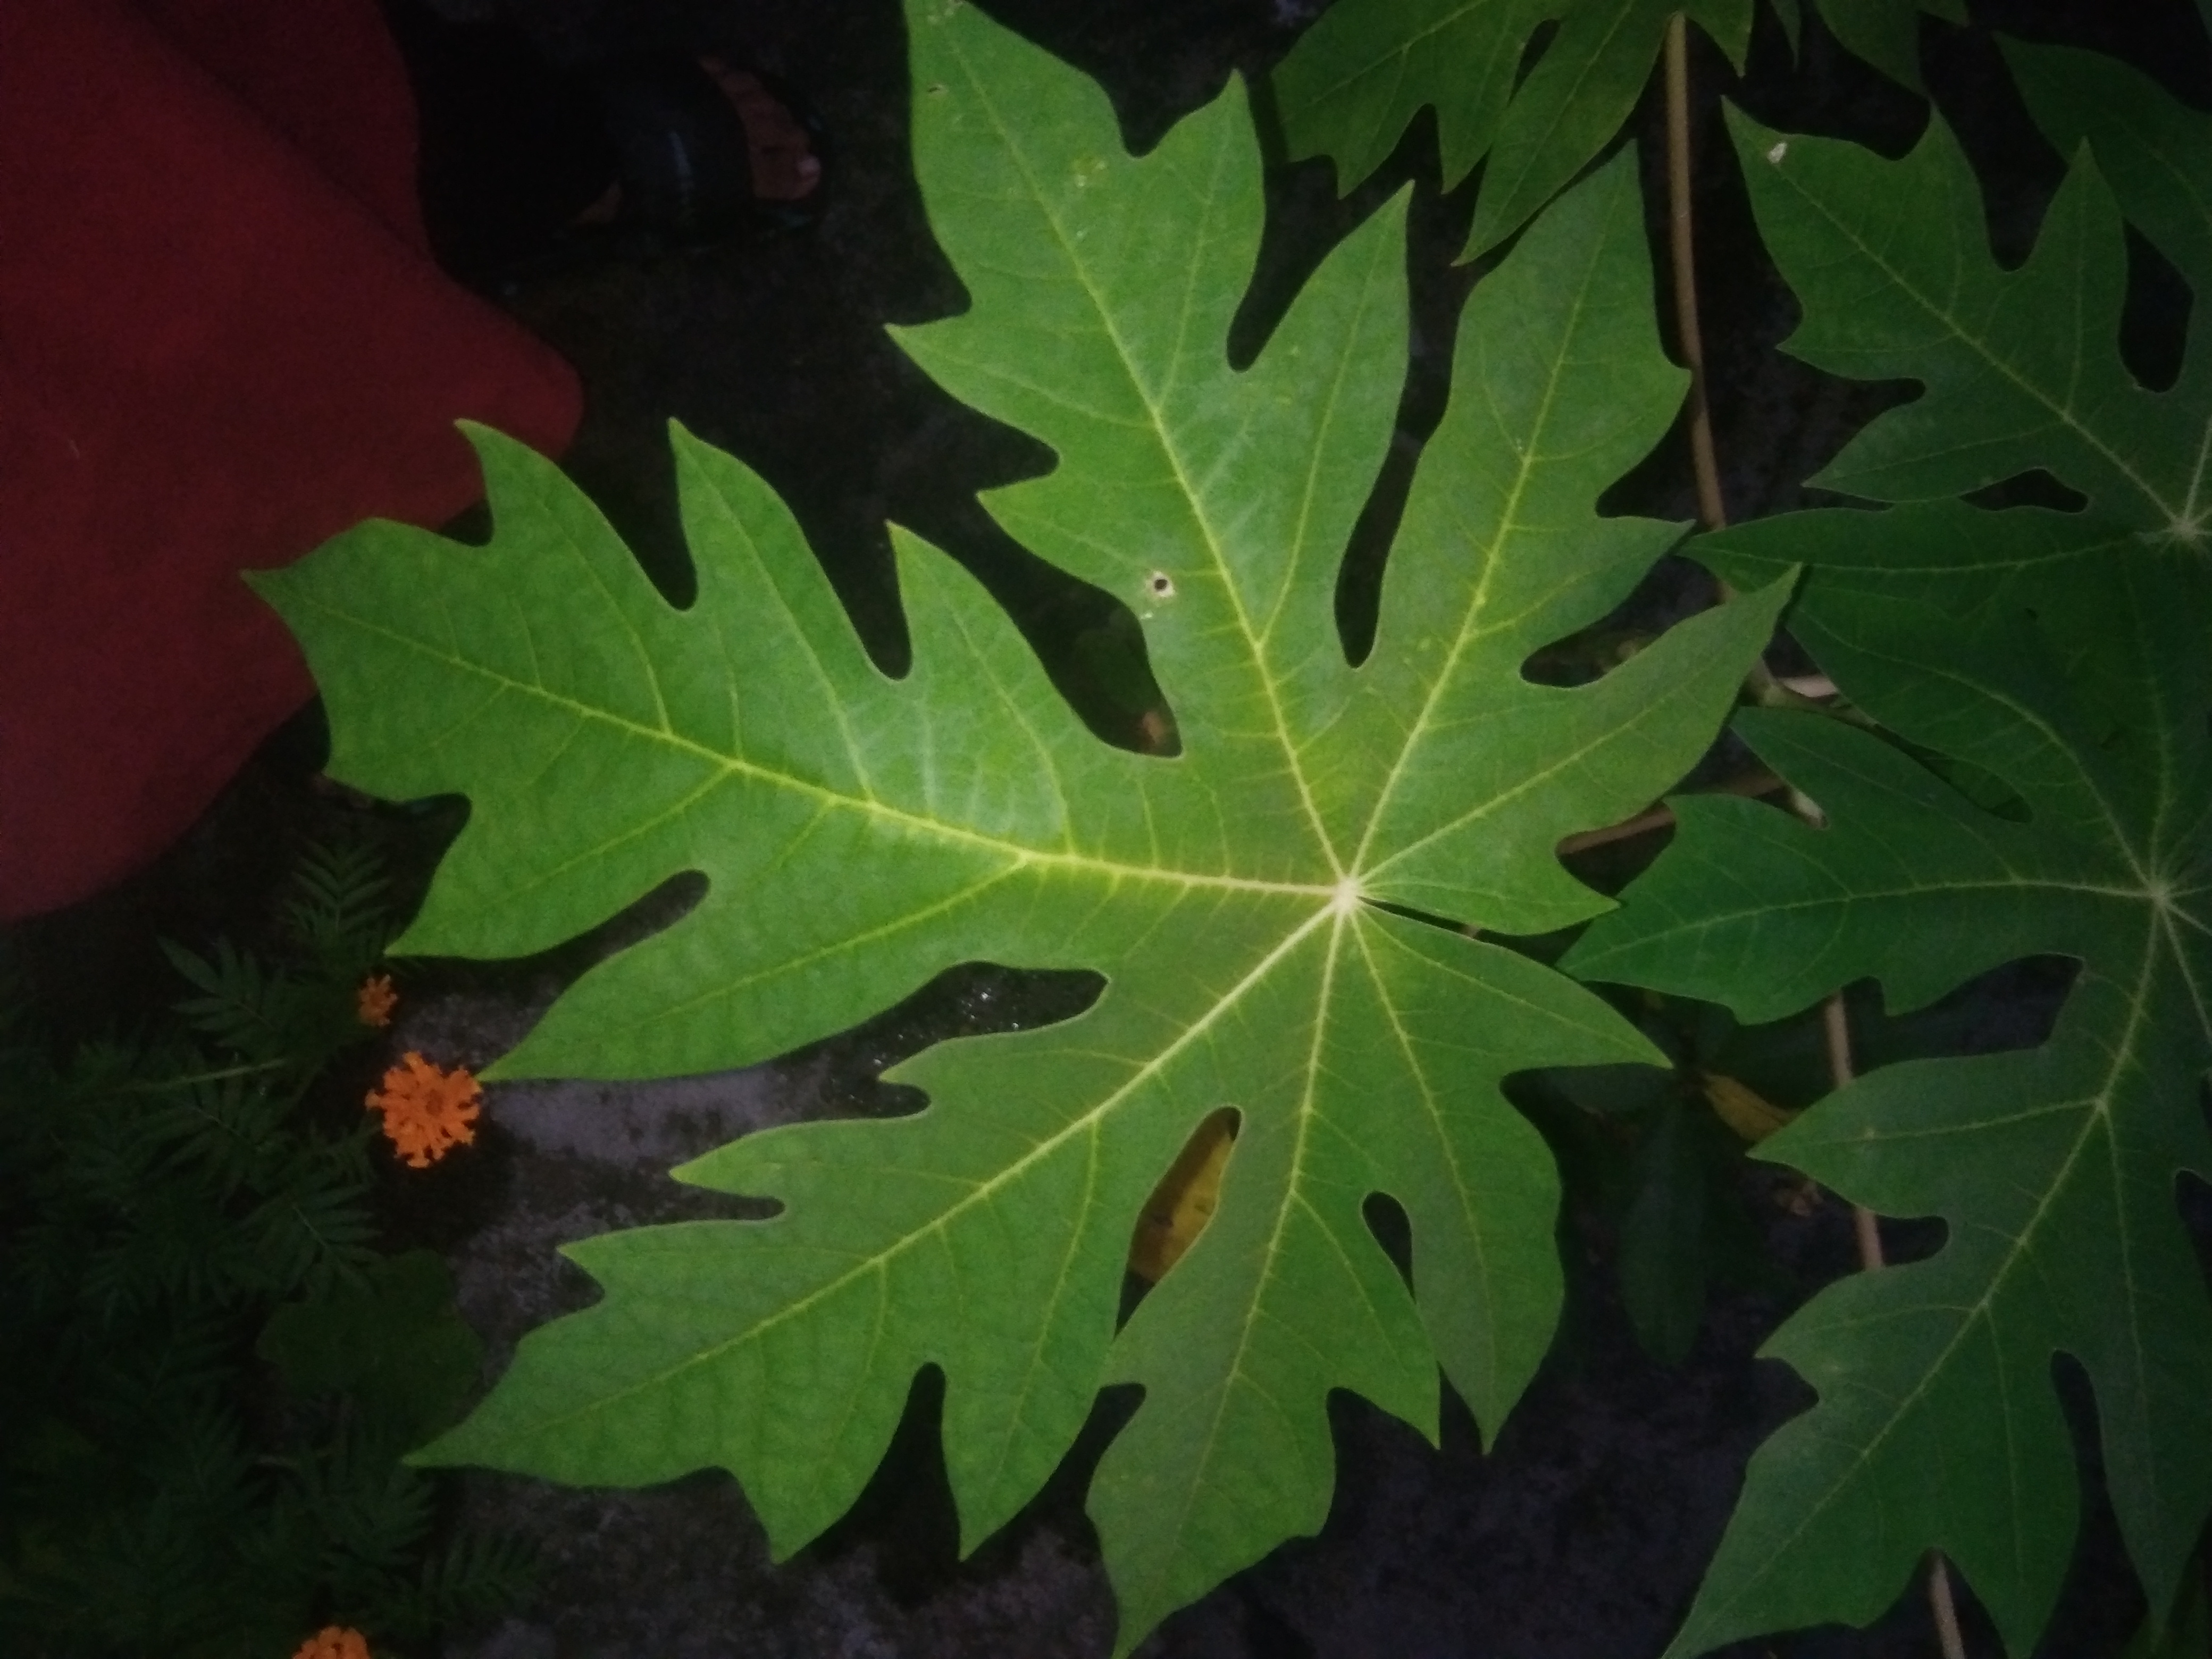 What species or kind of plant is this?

papaya
